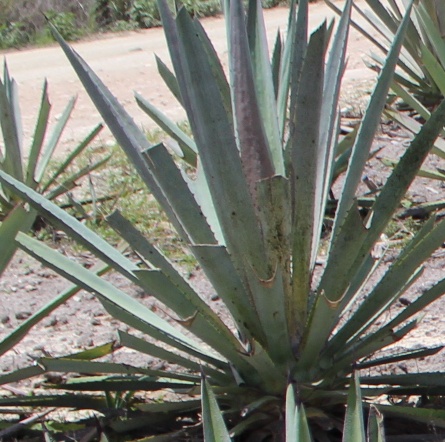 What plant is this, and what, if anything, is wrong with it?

agave, spotted
